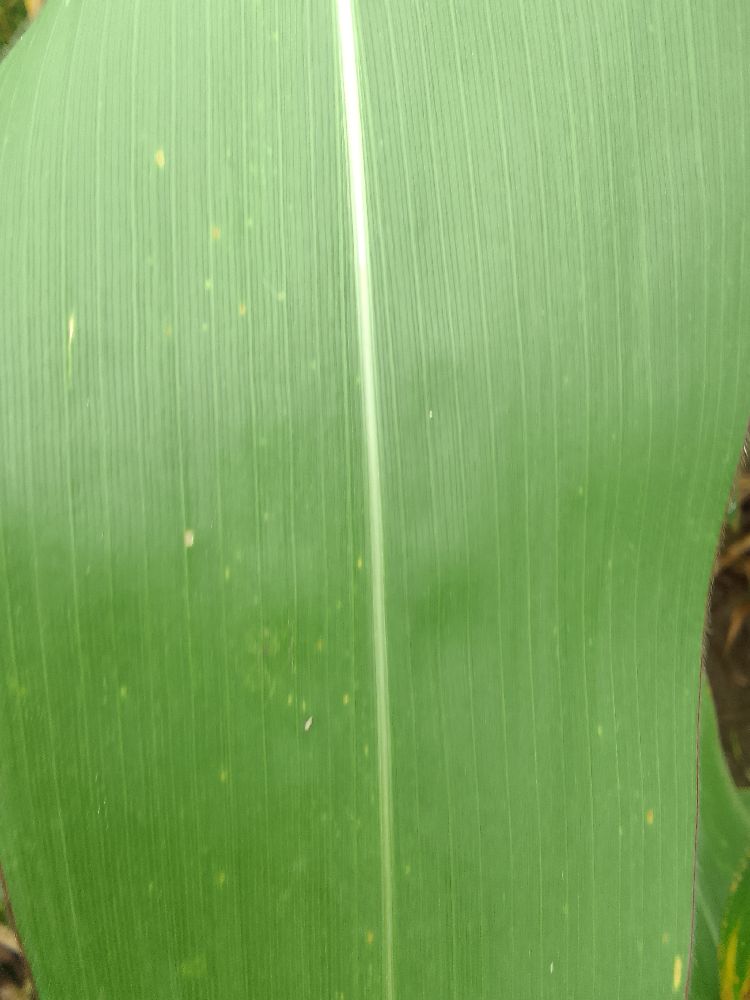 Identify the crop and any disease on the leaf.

maize, healthy
